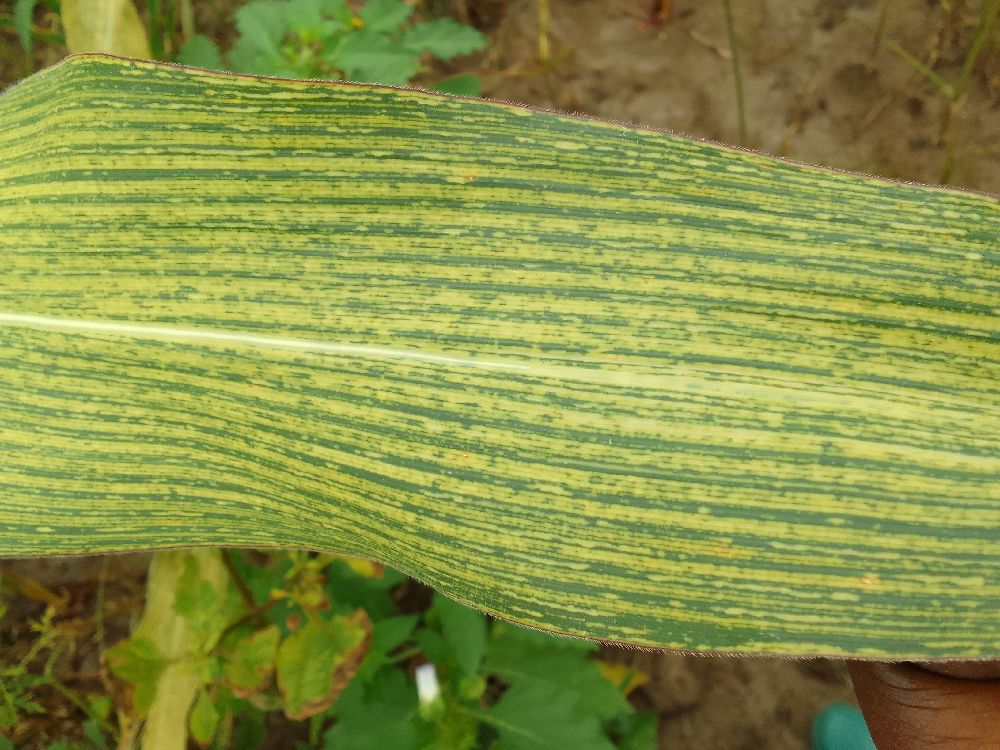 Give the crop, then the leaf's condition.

maize, maize streak virus
